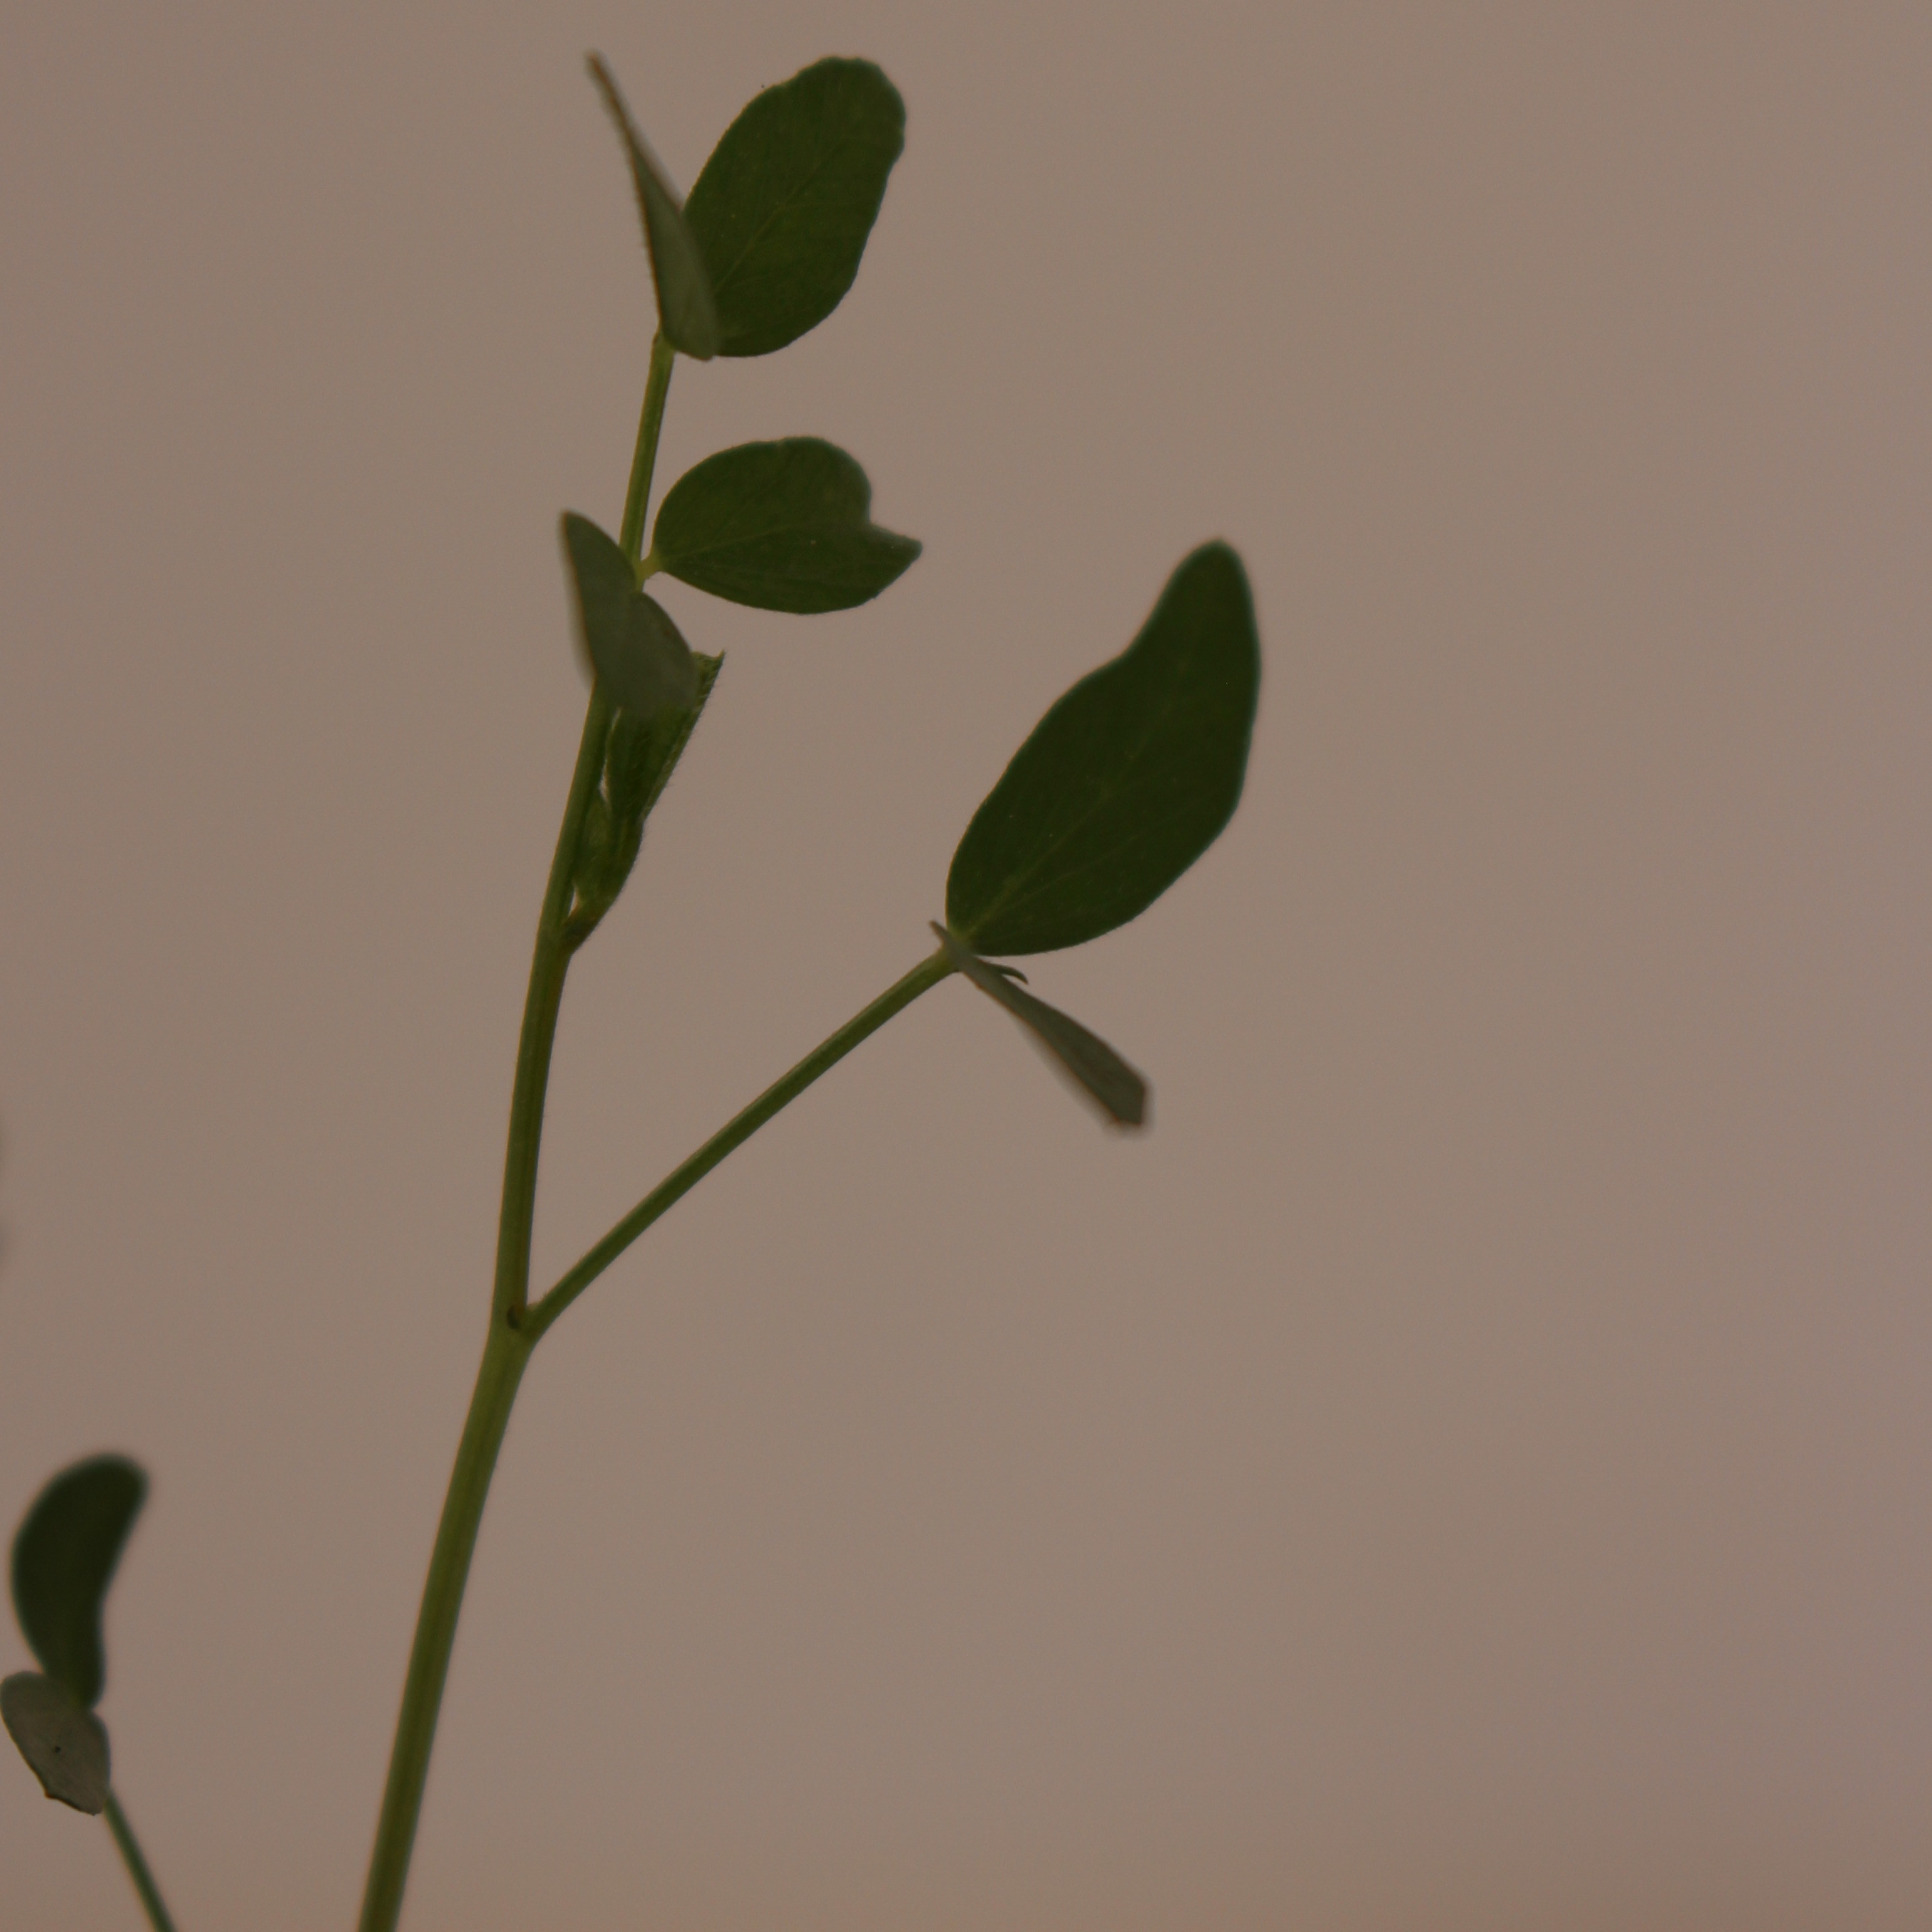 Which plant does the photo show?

Vicia sativa
